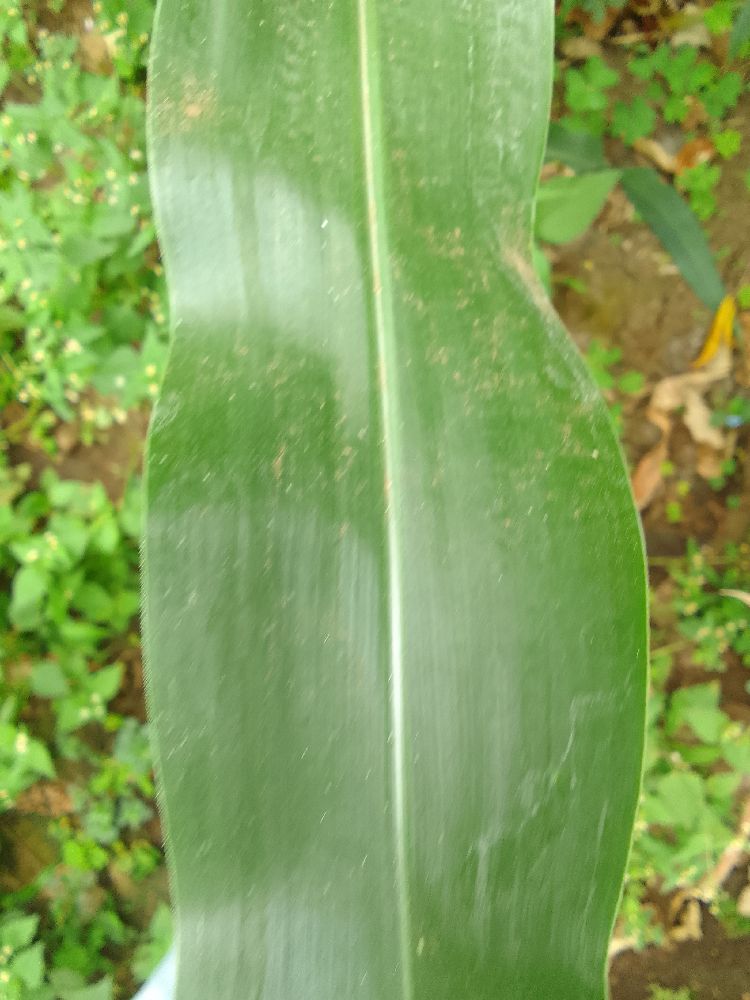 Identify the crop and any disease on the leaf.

maize, healthy
